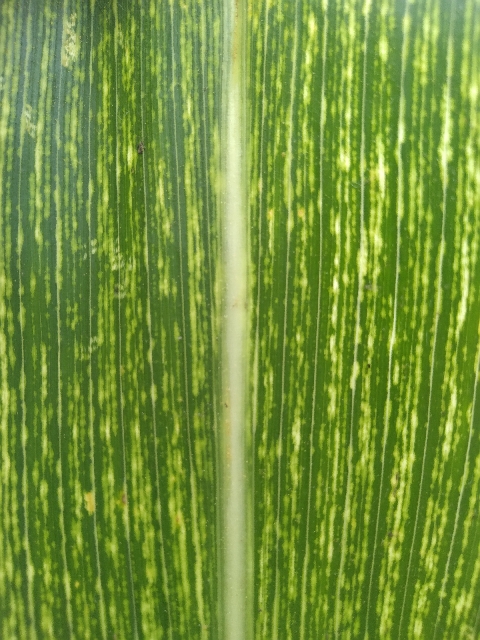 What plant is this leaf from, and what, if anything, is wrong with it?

maize, maize streak virus
